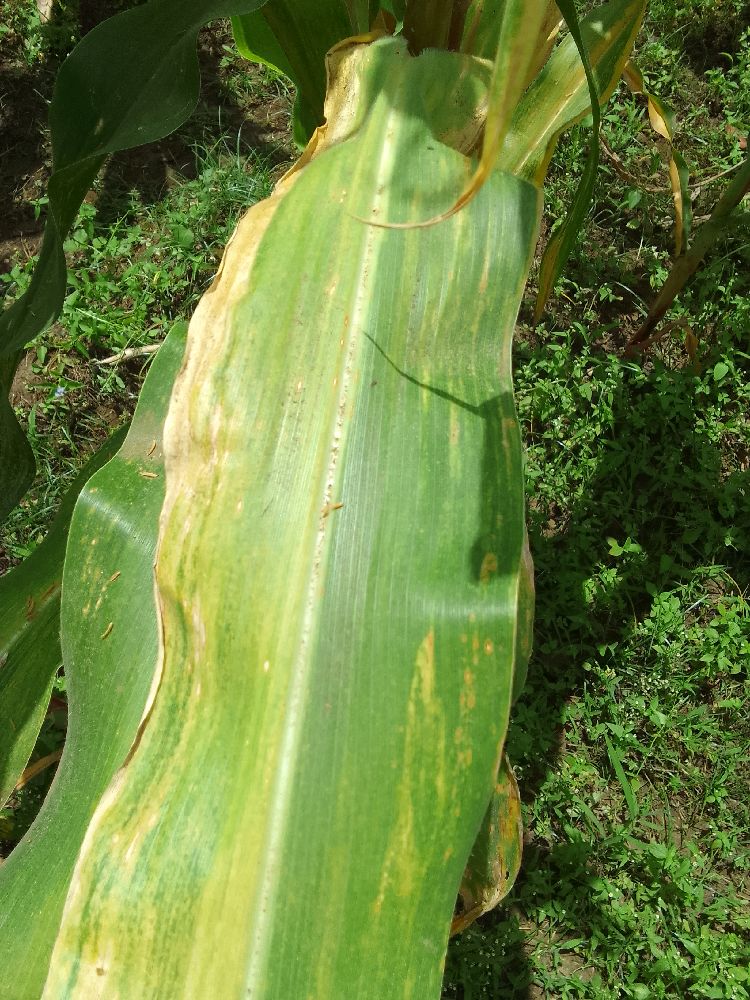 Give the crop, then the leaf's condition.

maize, maize lethal necrosis
